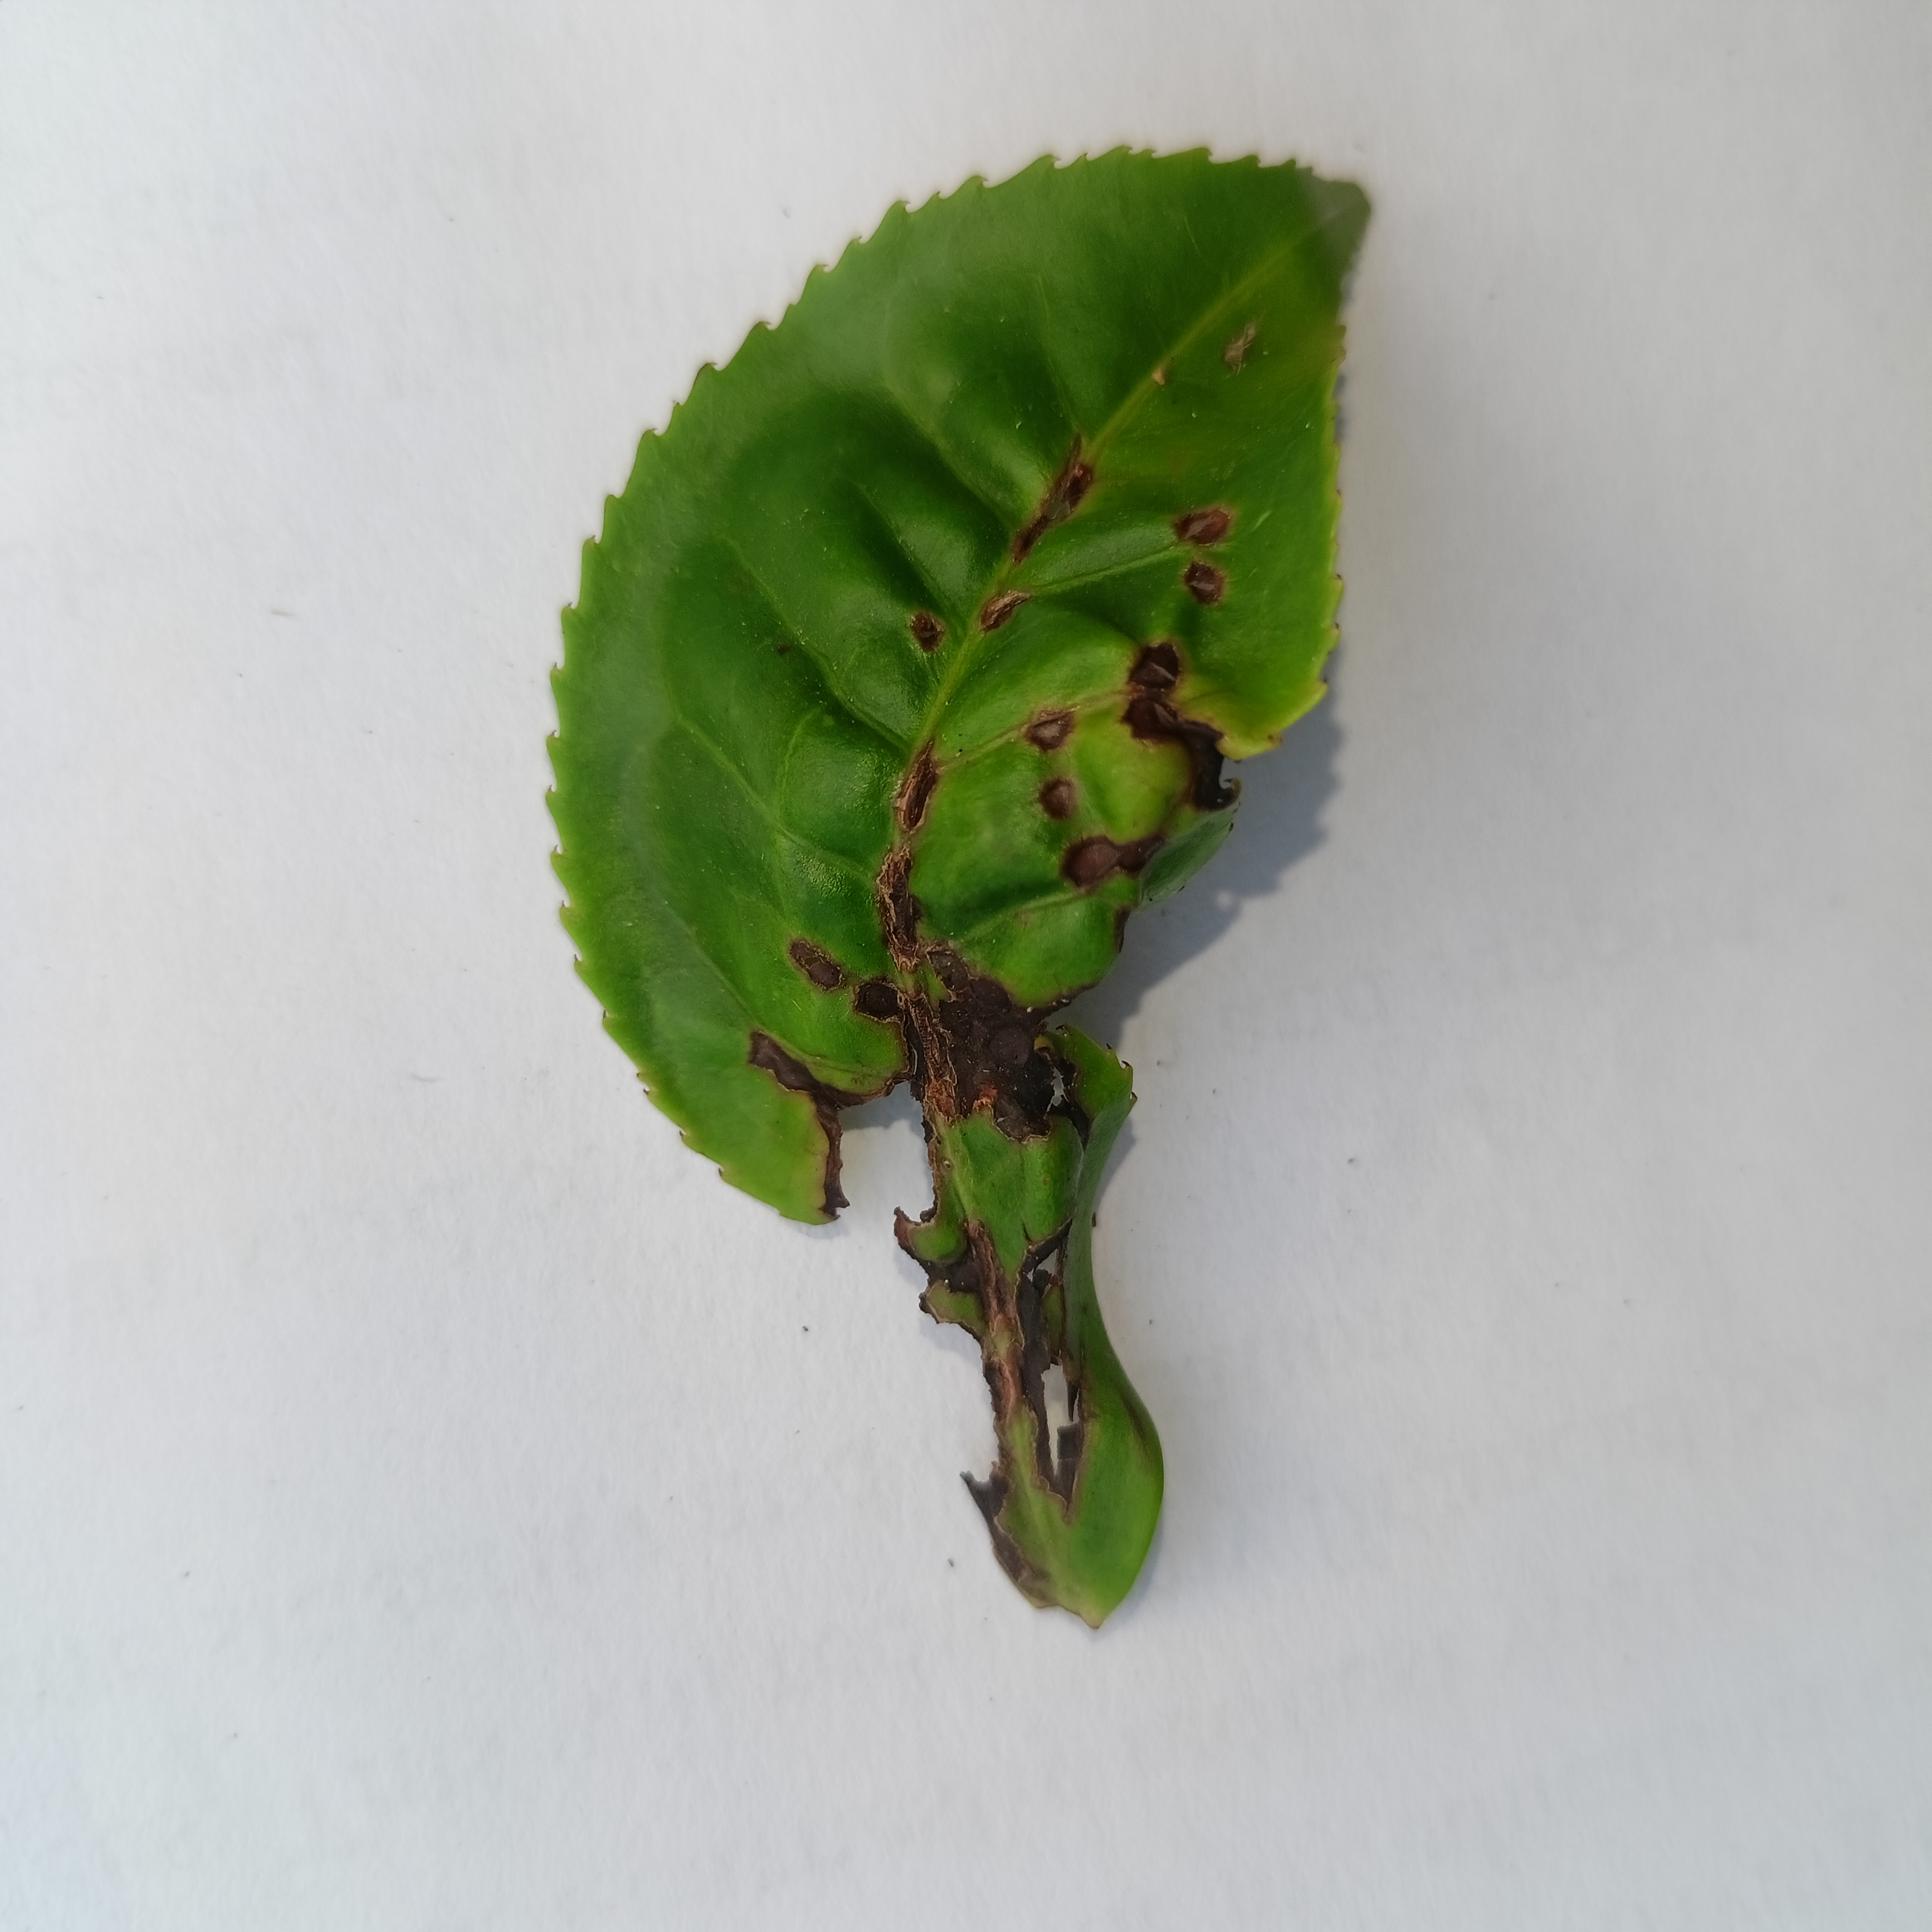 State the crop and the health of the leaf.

tea, helopeltis
